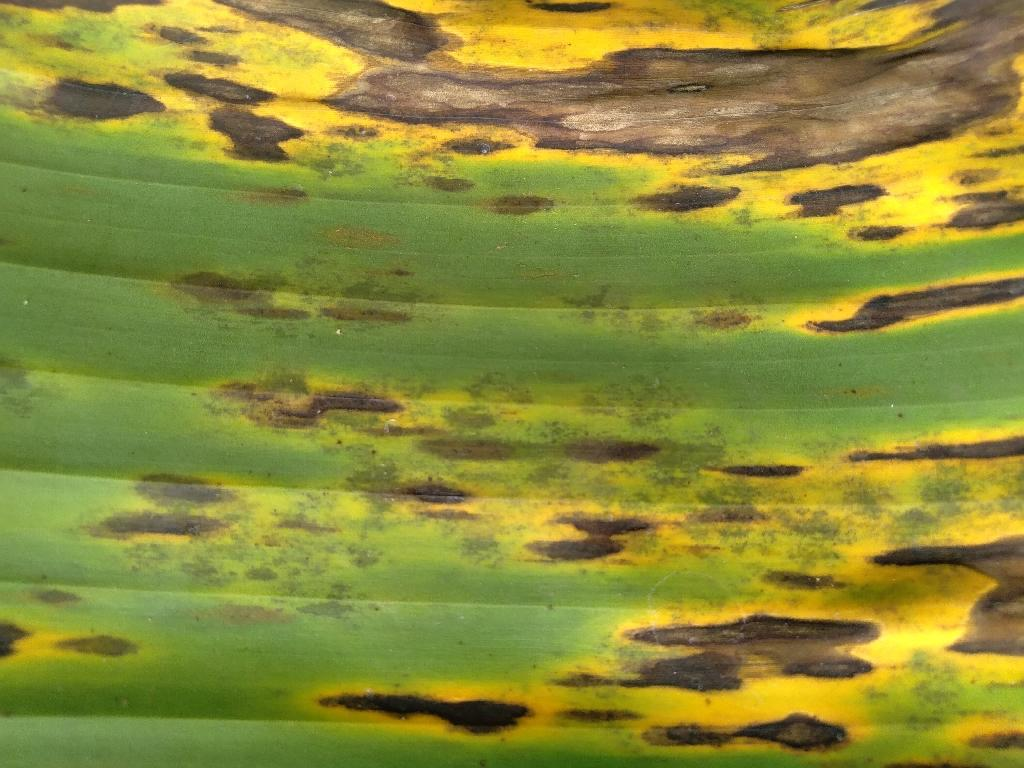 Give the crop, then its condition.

banana, black sigatoka
